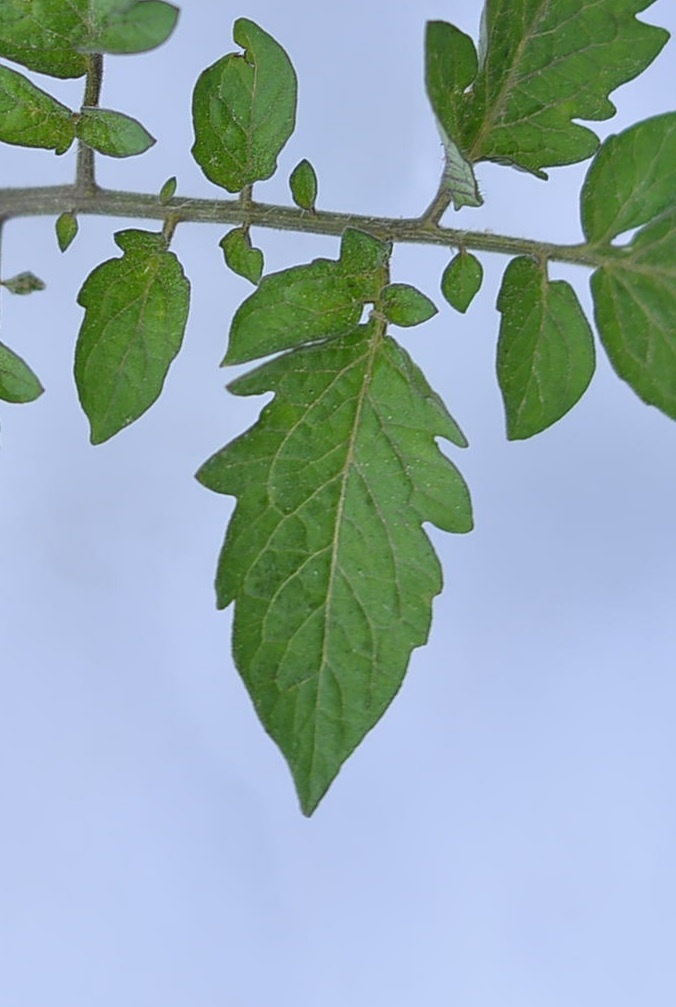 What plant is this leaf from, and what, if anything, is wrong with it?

tomato, healthy
